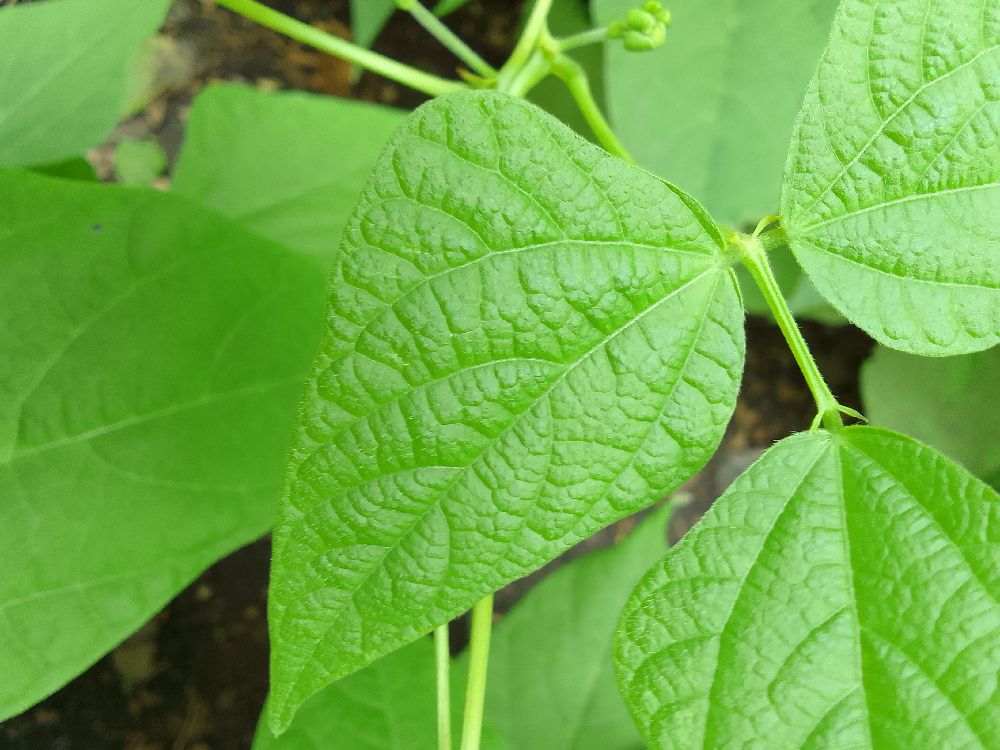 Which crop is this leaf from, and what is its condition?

common bean, healthy
